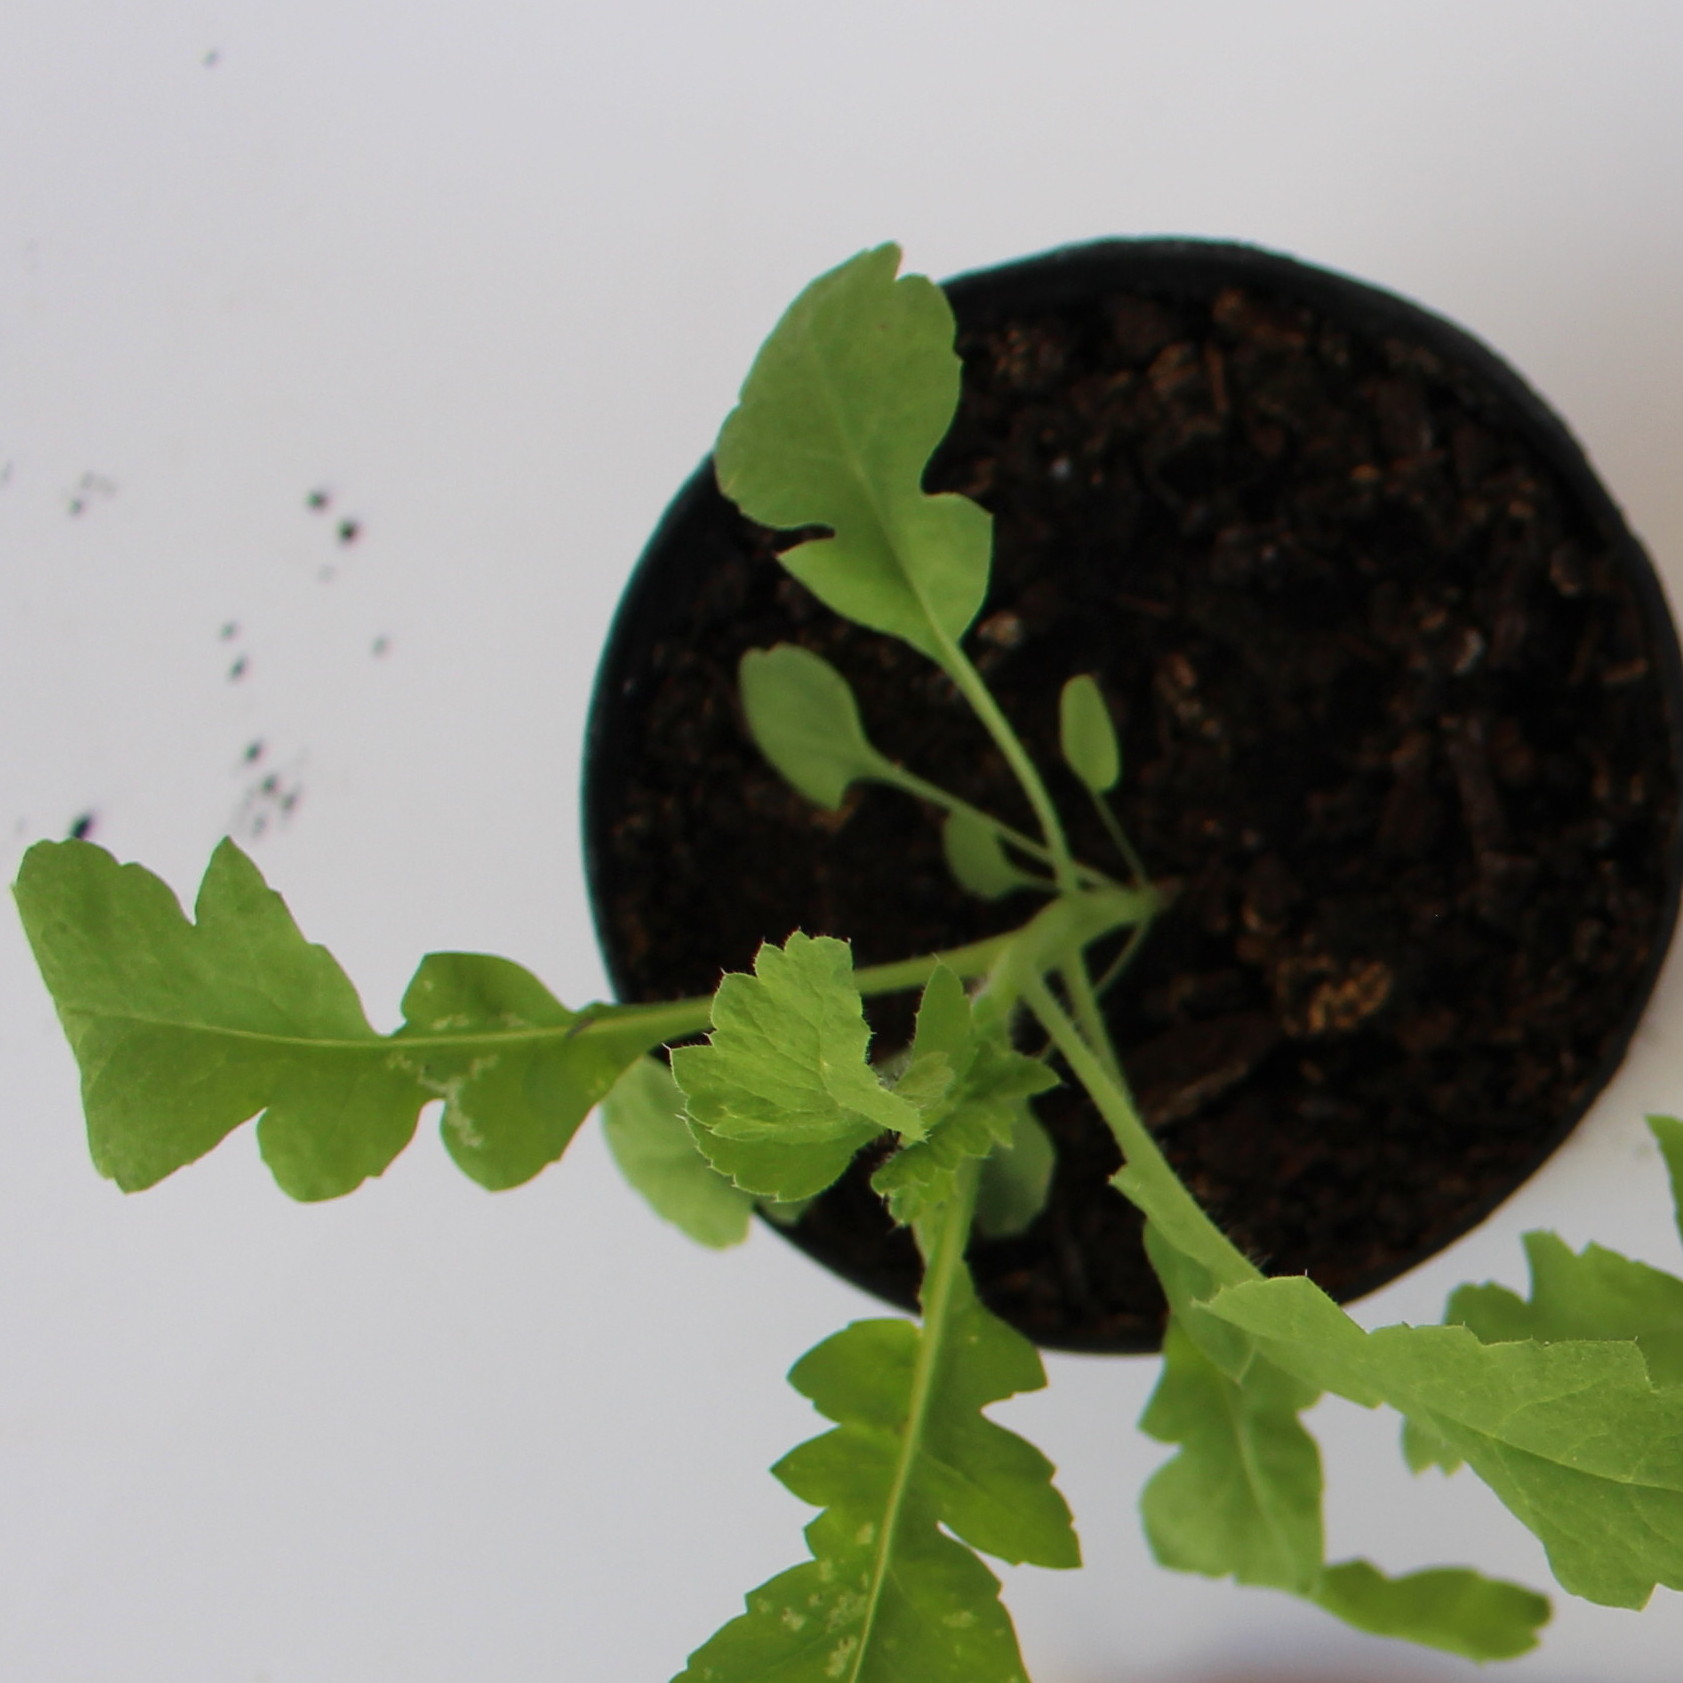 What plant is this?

Papaver rhoeas
